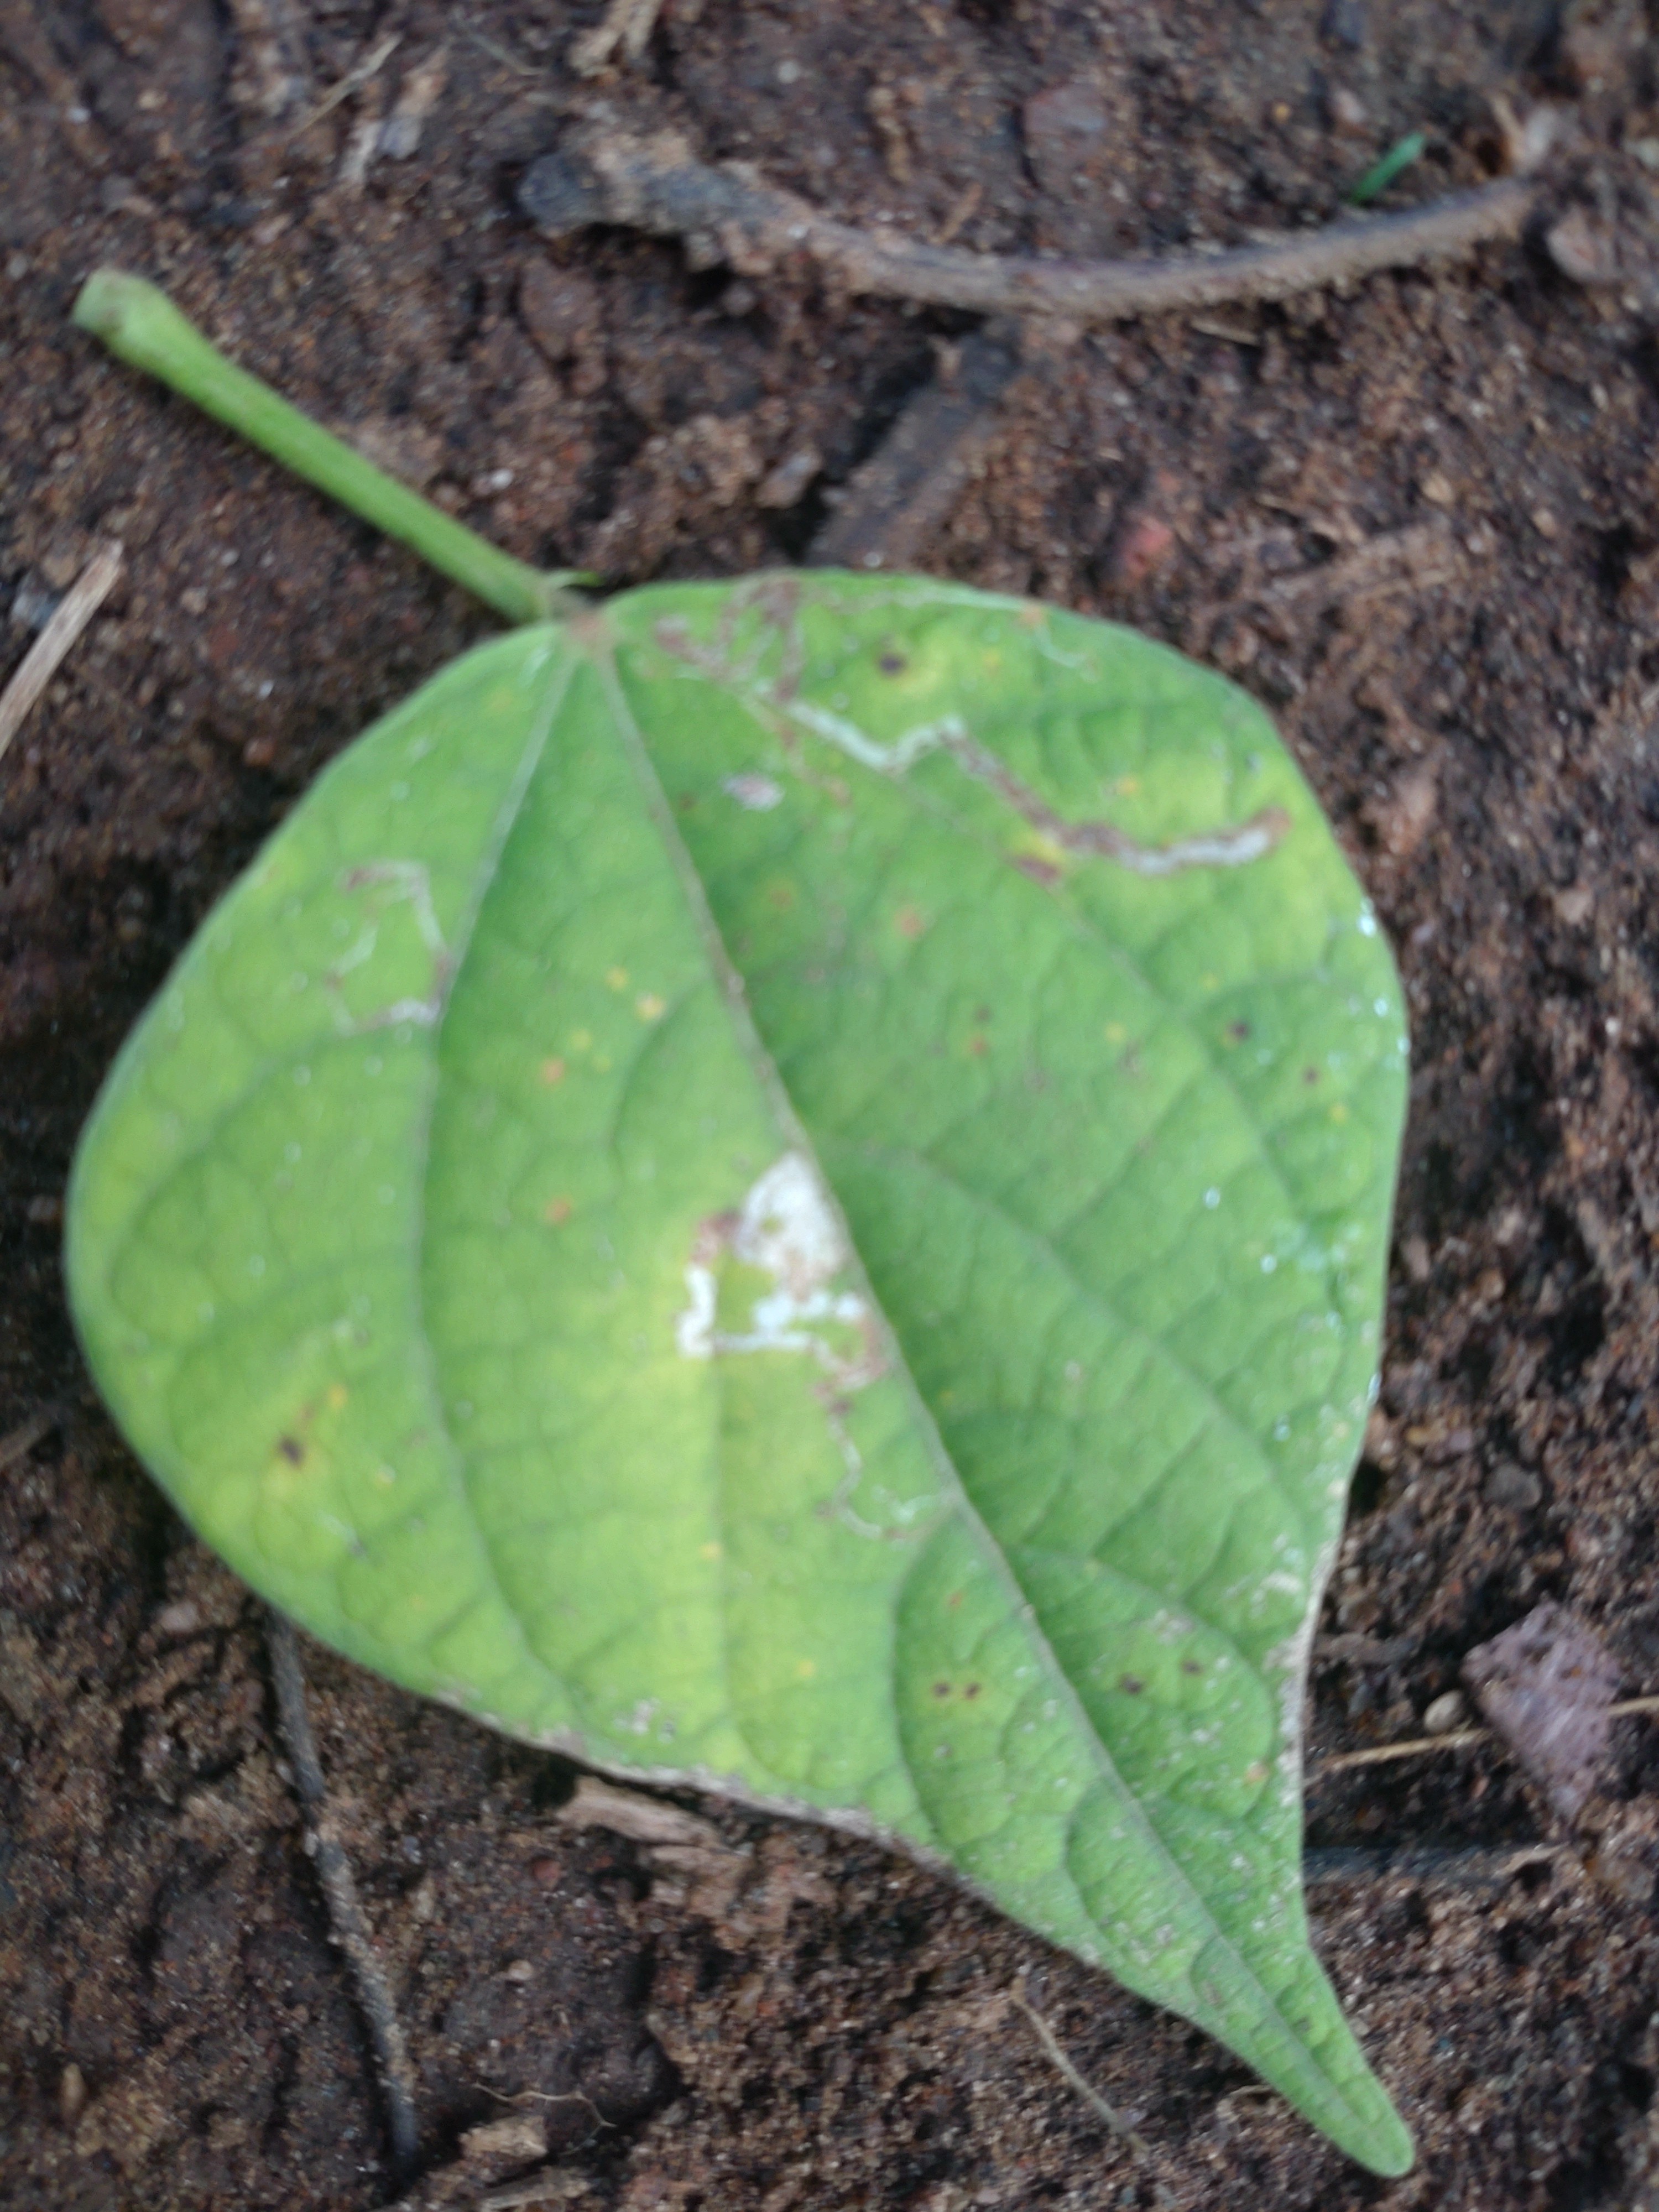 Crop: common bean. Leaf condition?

rust
